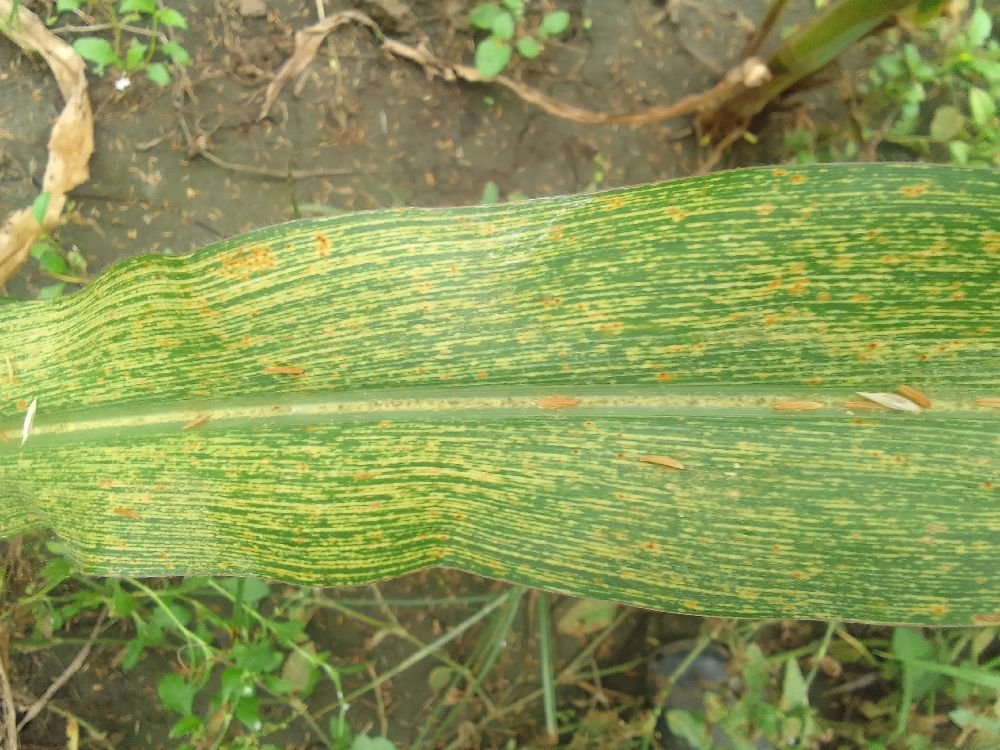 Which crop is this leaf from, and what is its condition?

maize, maize streak virus
